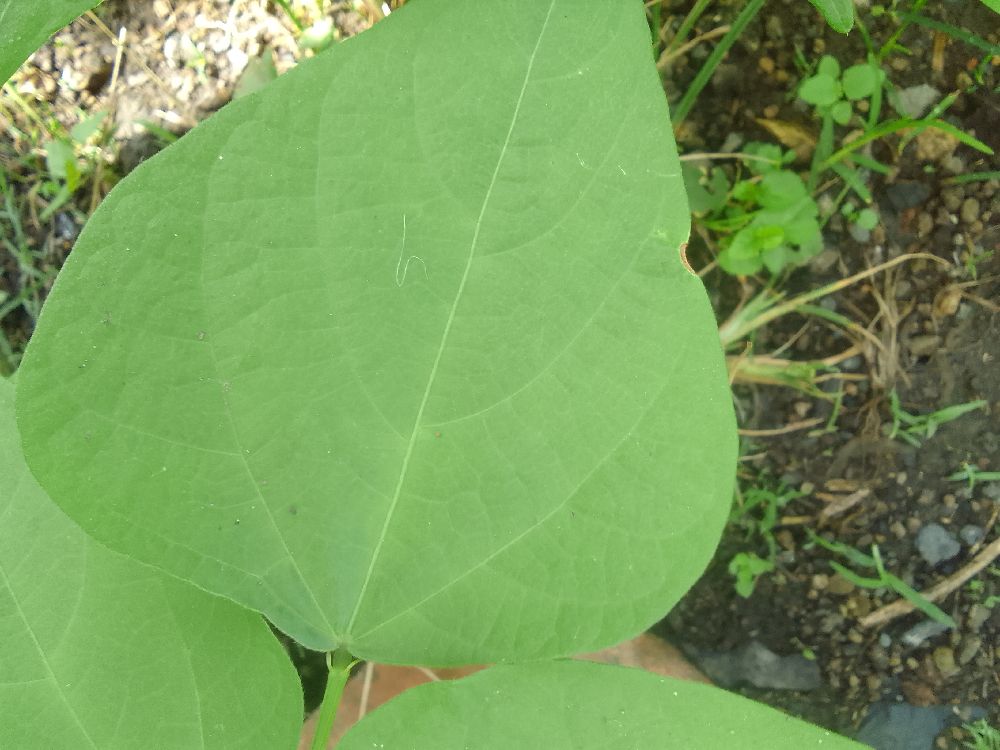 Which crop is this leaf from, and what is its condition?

common bean, healthy
